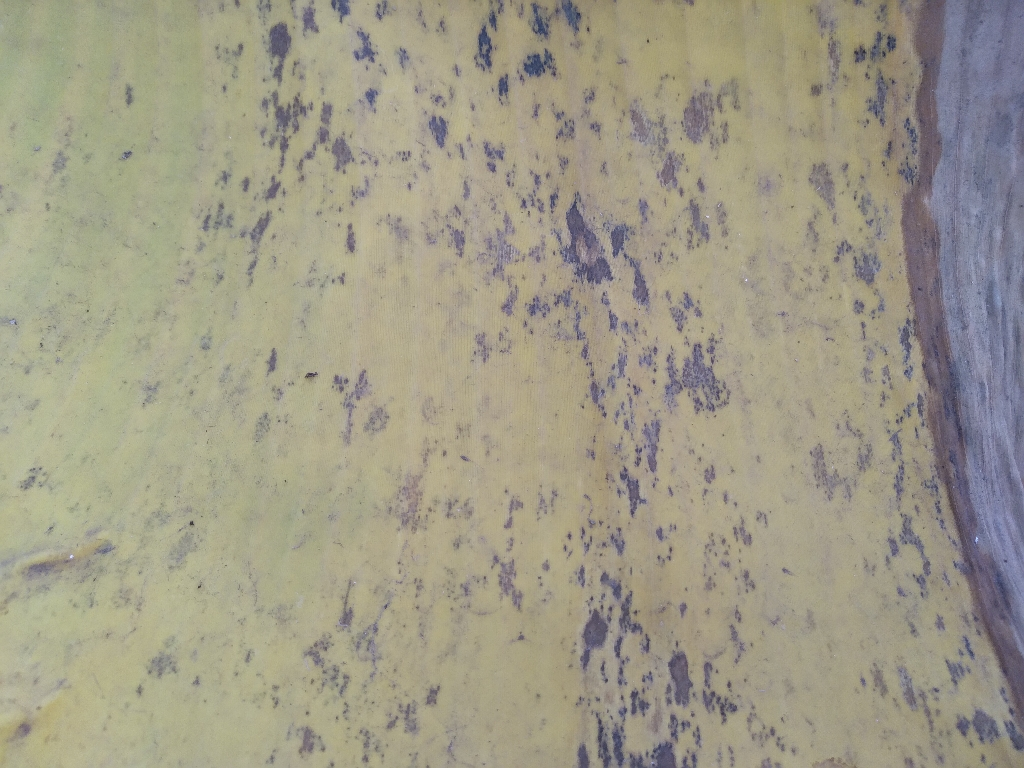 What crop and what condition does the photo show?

banana, black sigatoka
